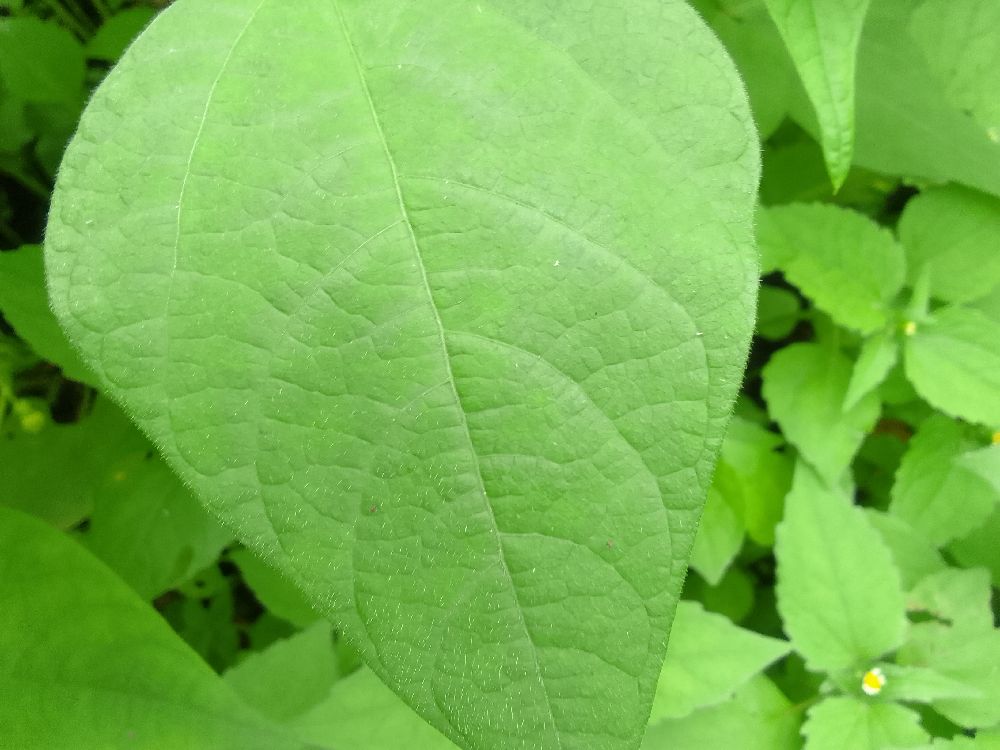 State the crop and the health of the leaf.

common bean, healthy
